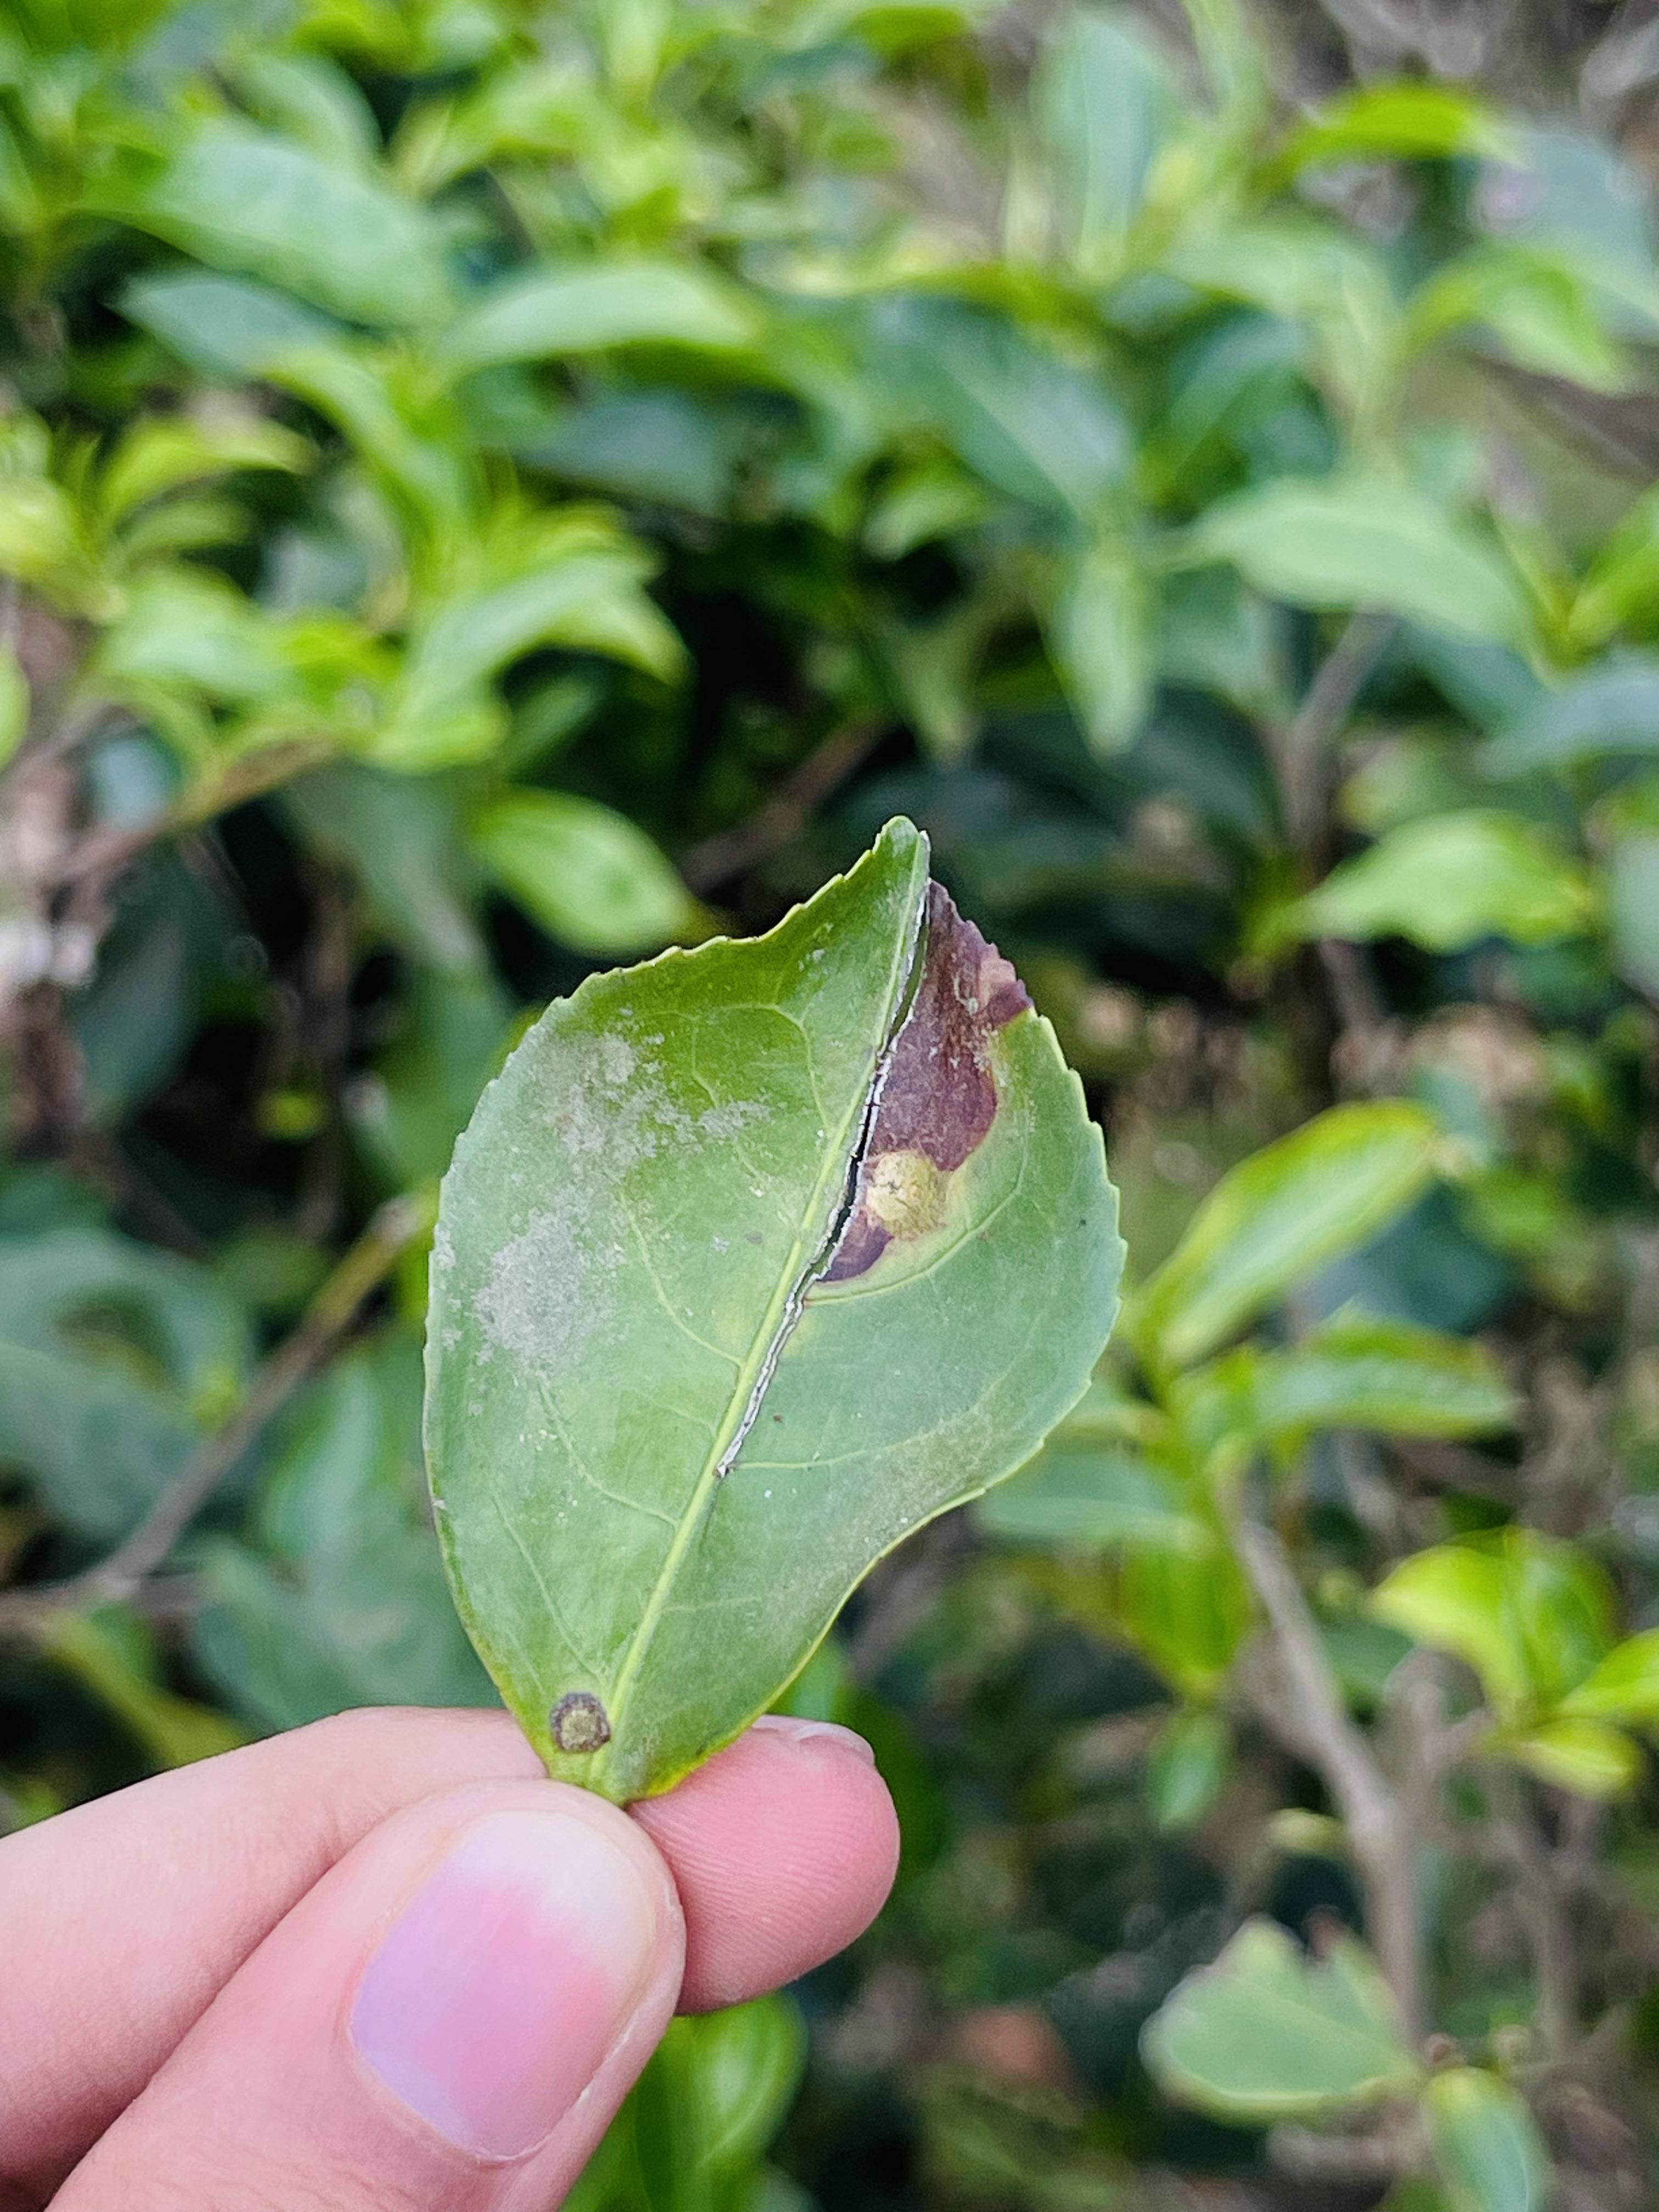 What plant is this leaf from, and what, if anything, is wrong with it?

tea, blight
